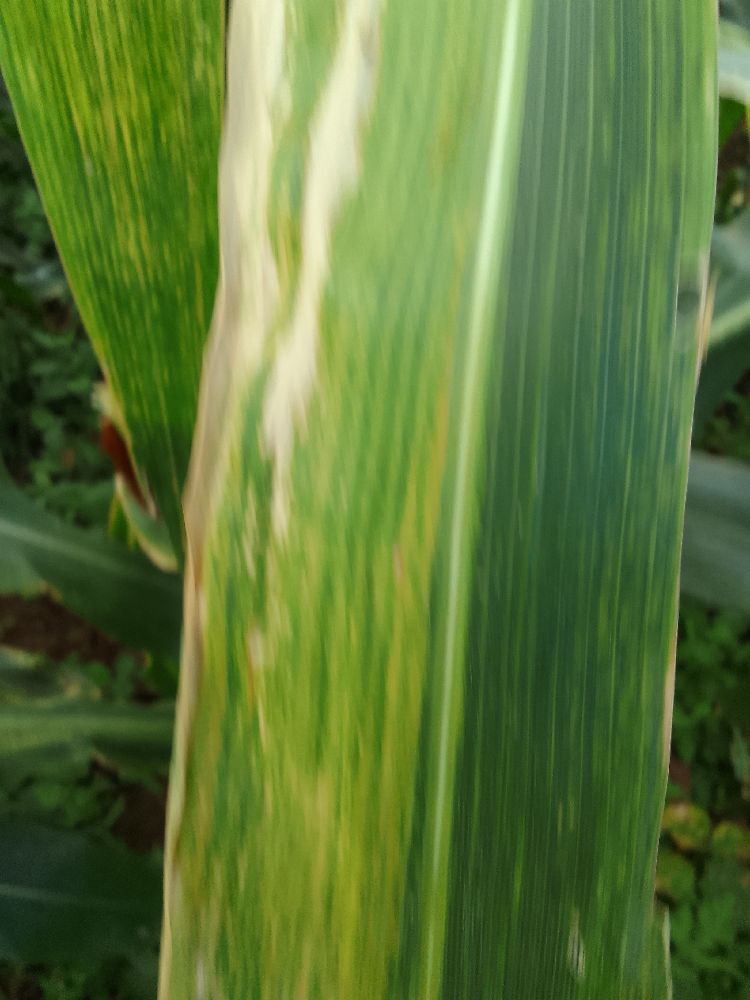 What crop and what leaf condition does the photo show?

maize, maize lethal necrosis
